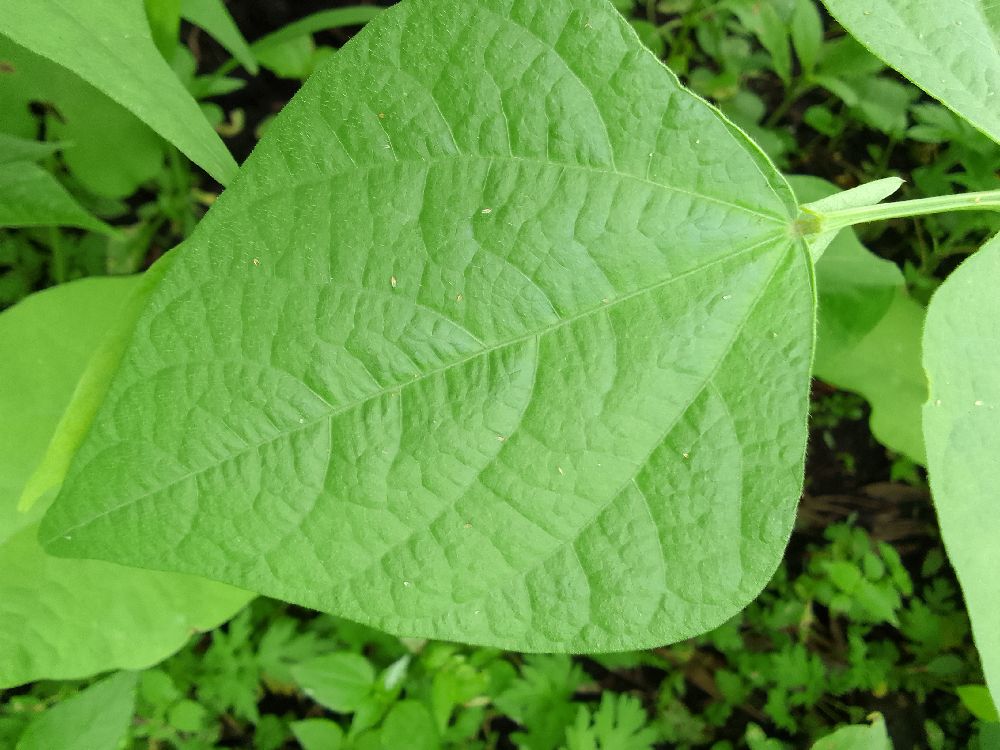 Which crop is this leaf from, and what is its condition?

common bean, healthy
